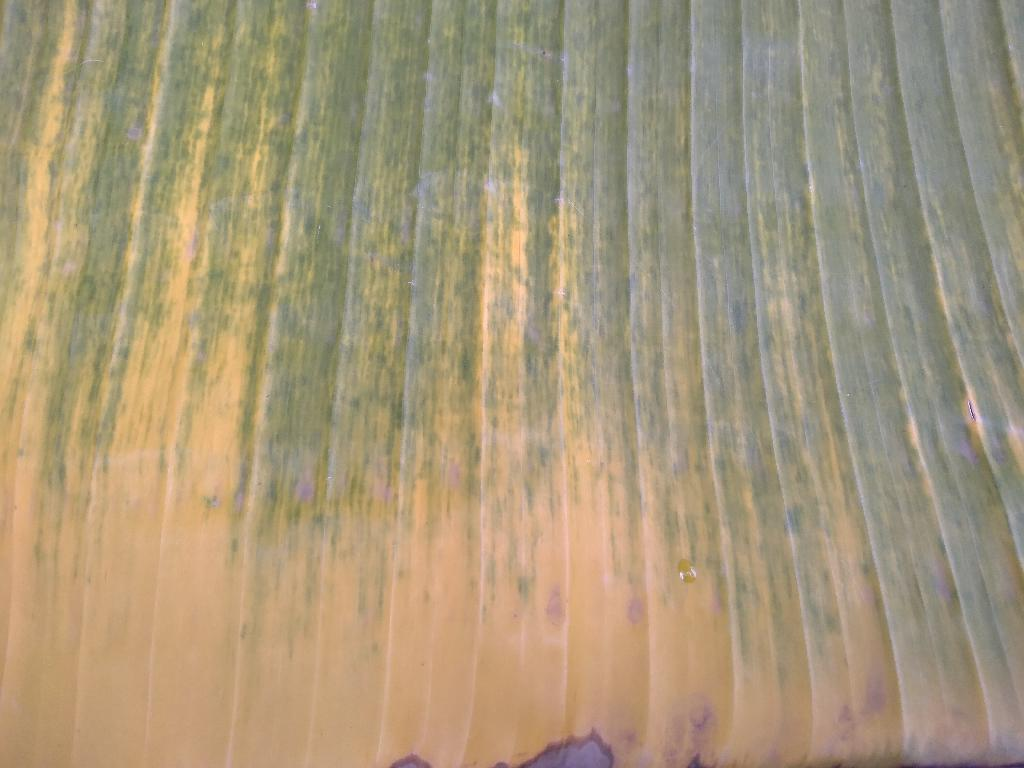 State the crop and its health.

banana, fusarium wilt race 1
